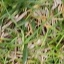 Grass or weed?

grass
